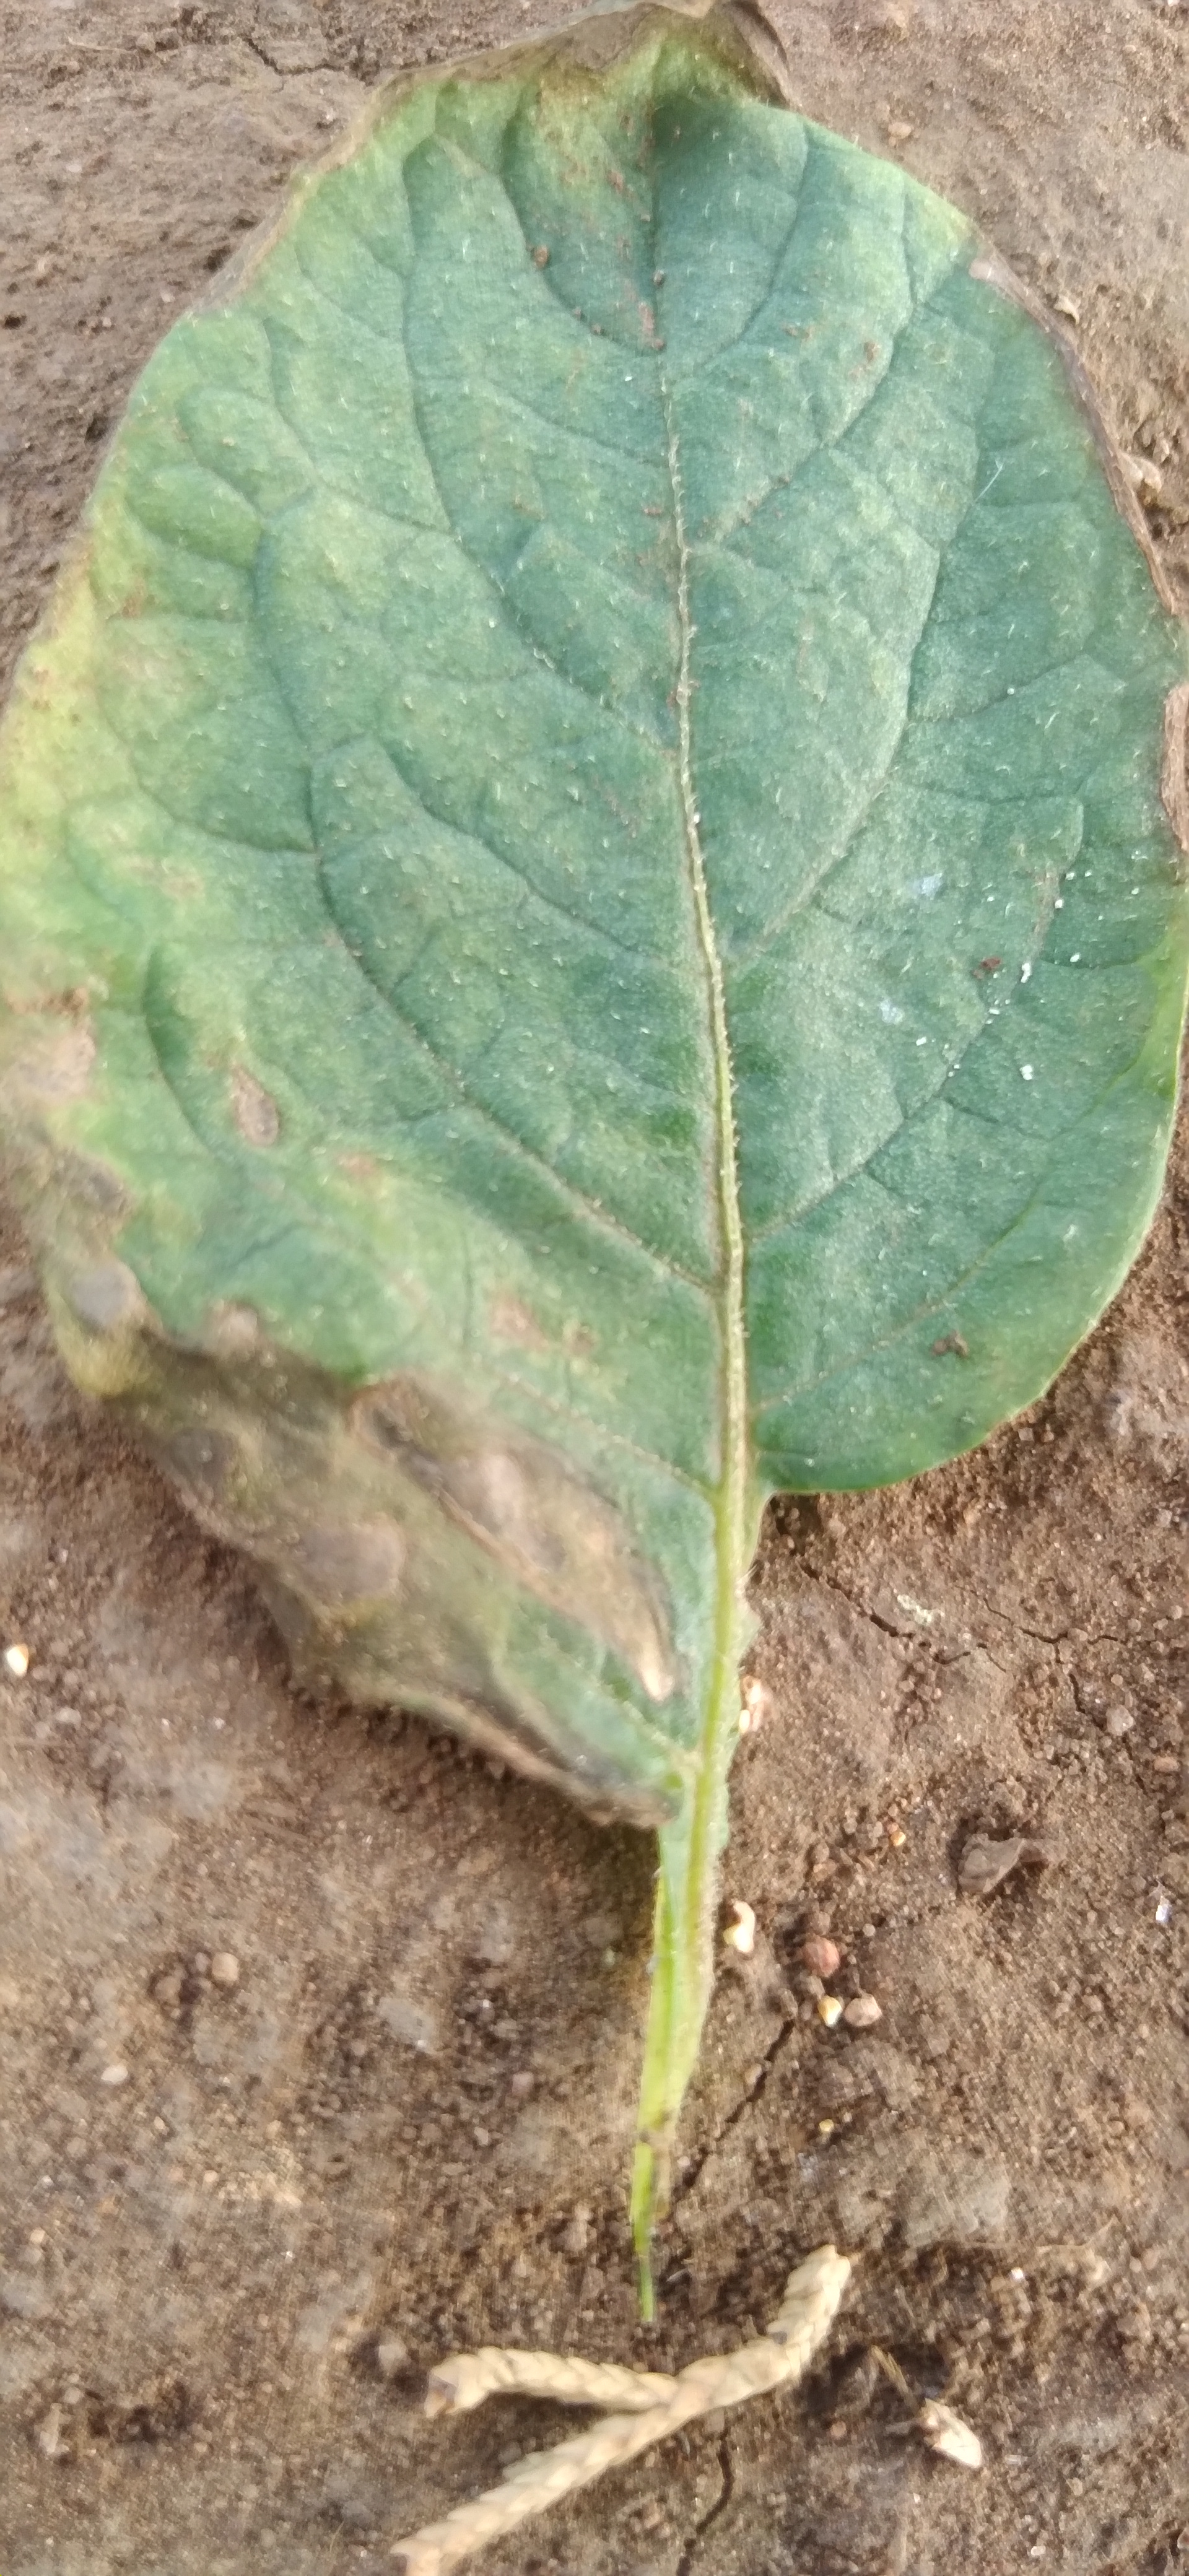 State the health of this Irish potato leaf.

early blight
